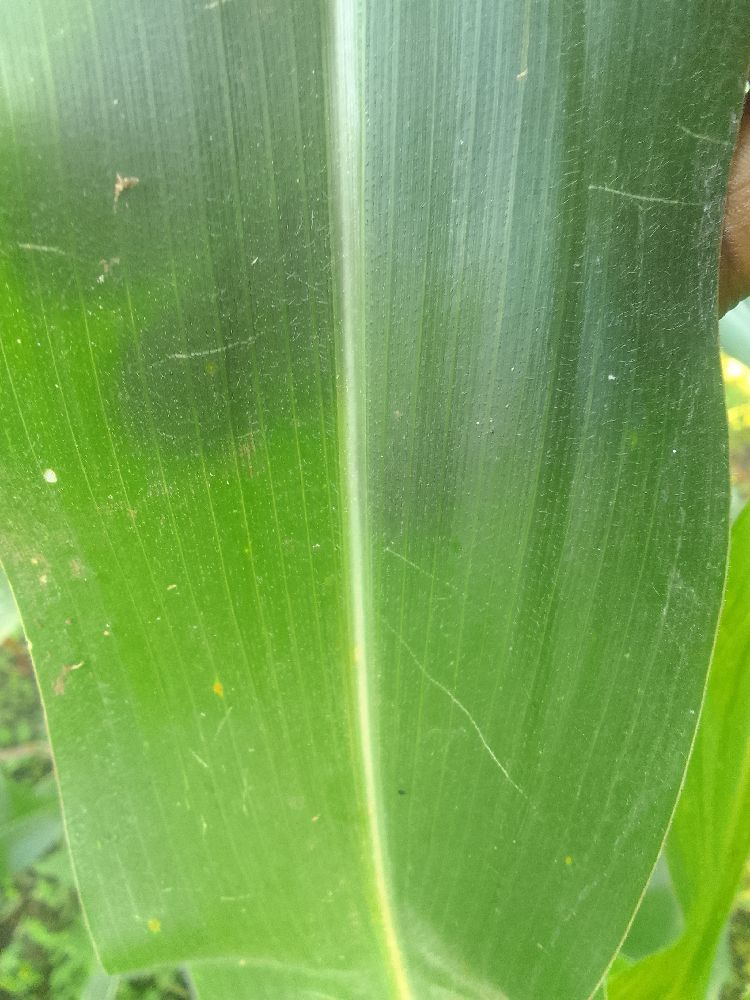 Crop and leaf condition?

maize, healthy
